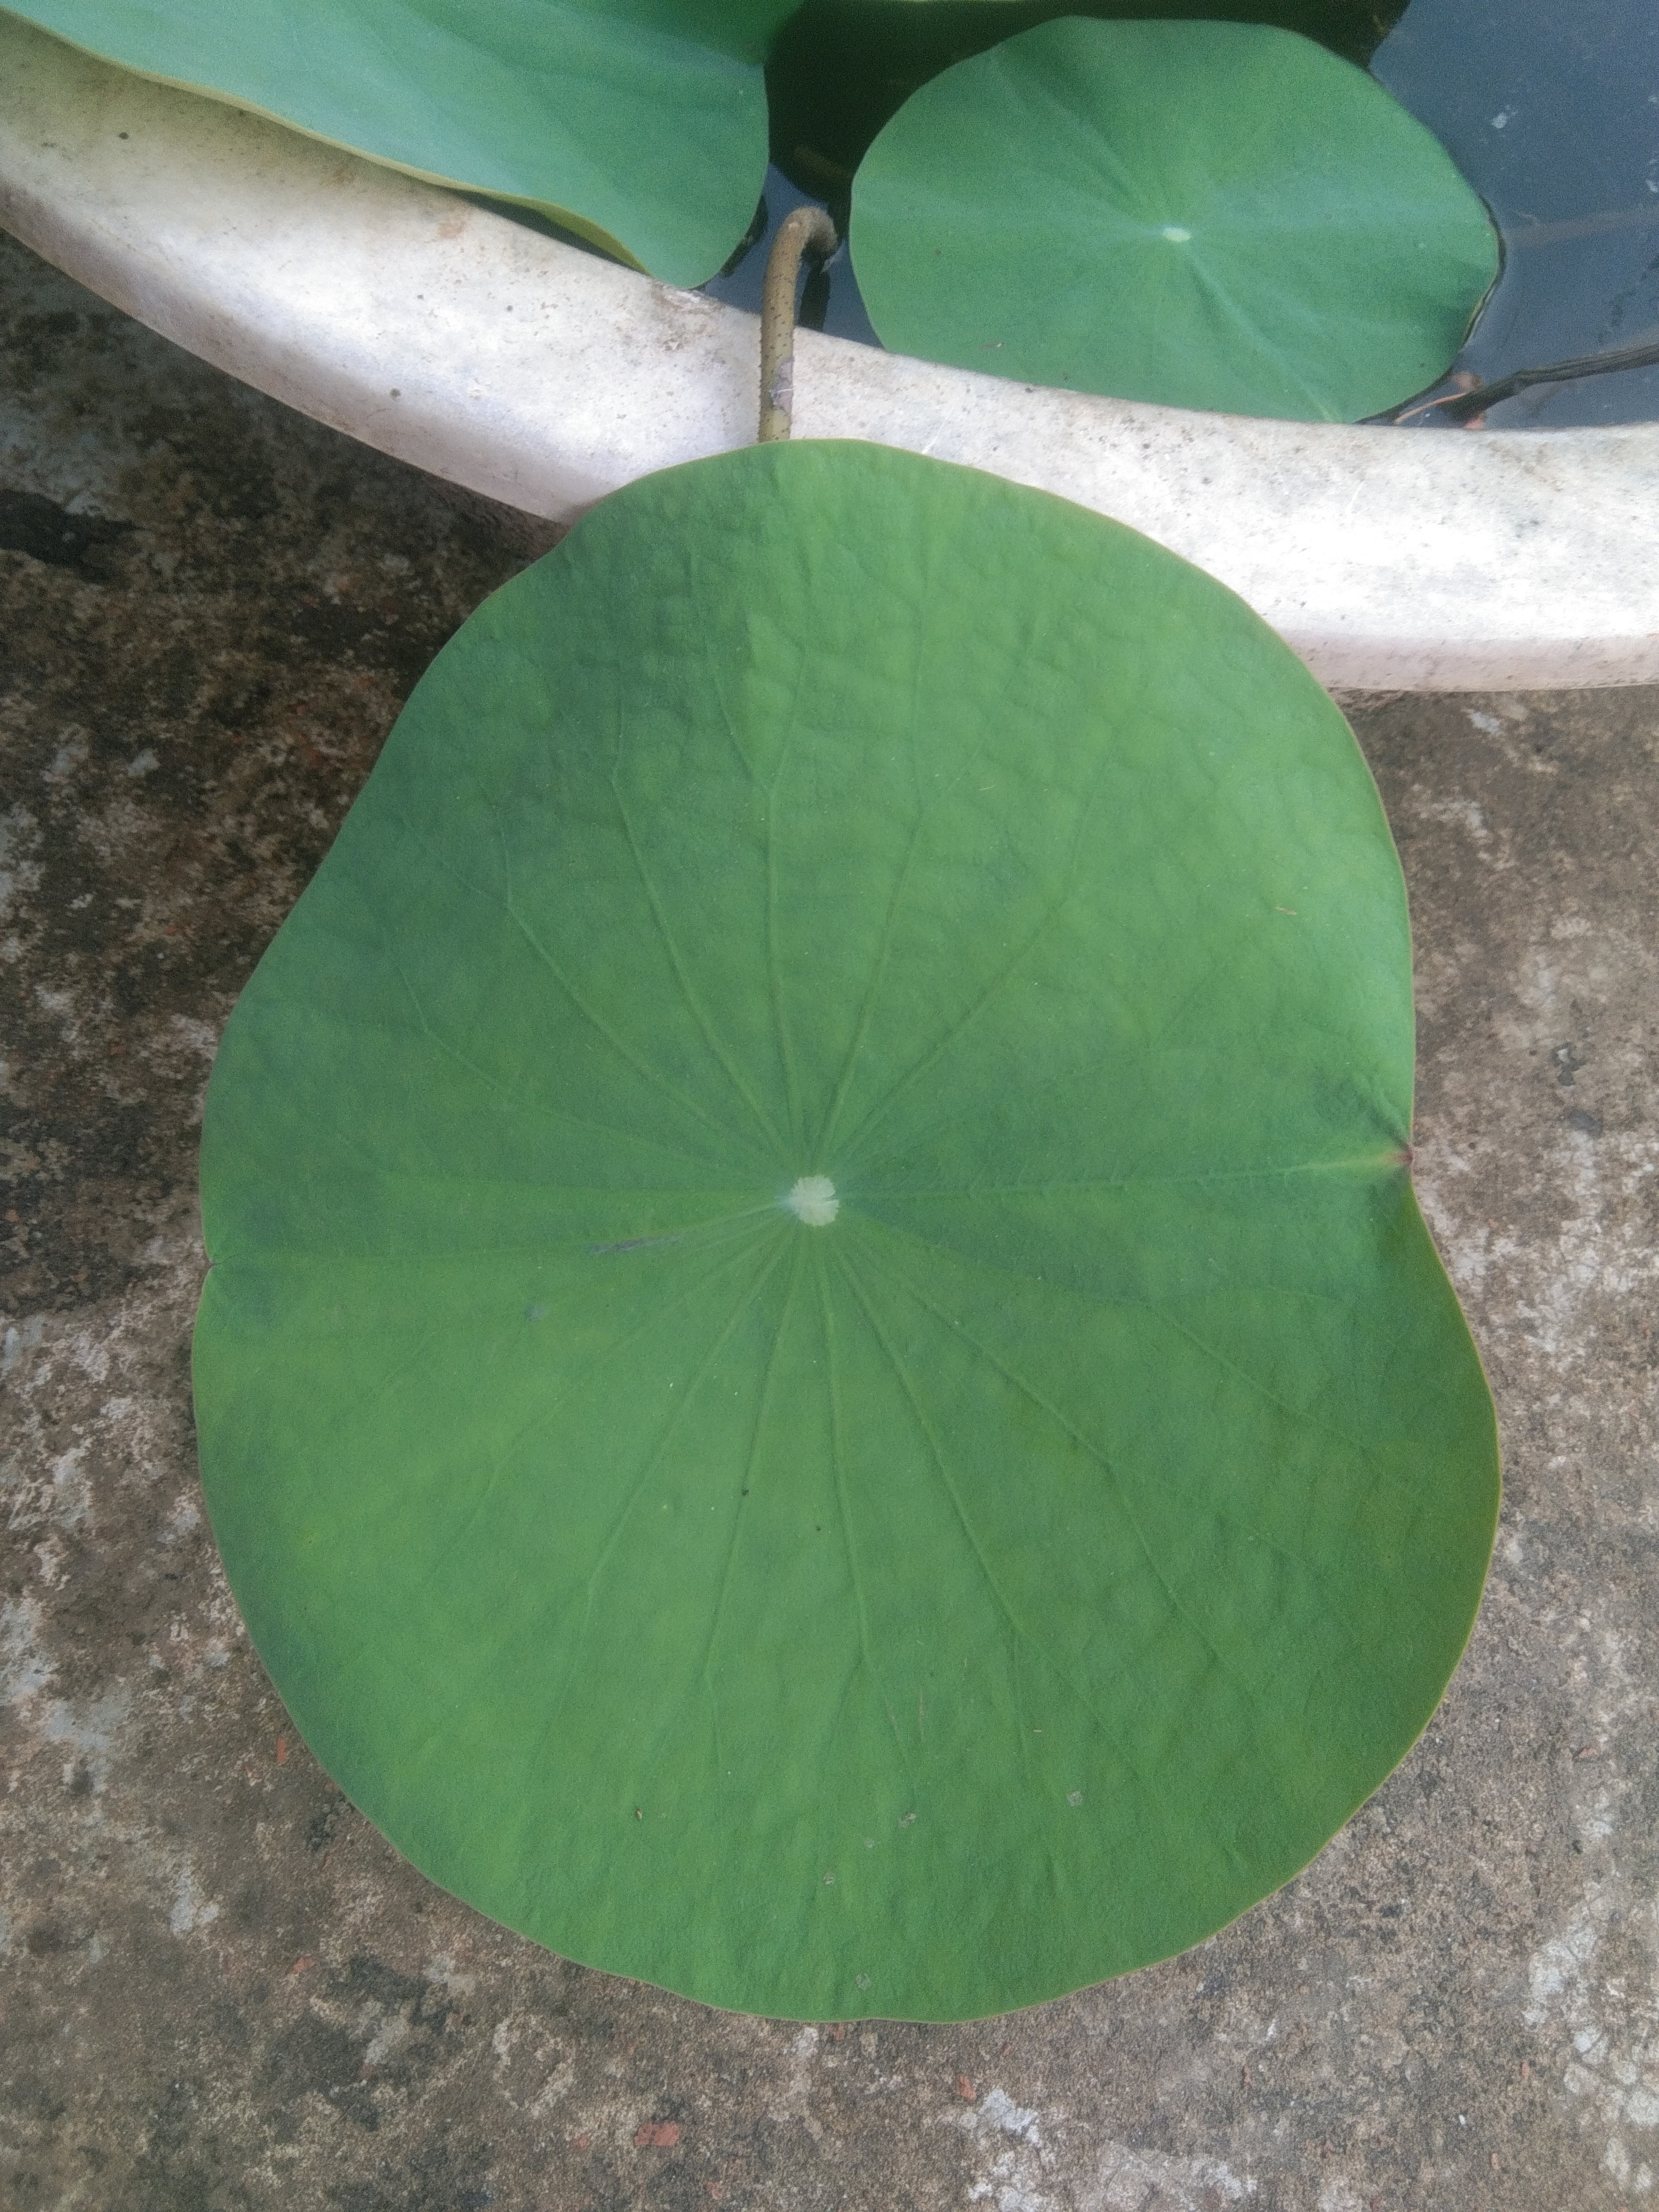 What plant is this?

lotus
